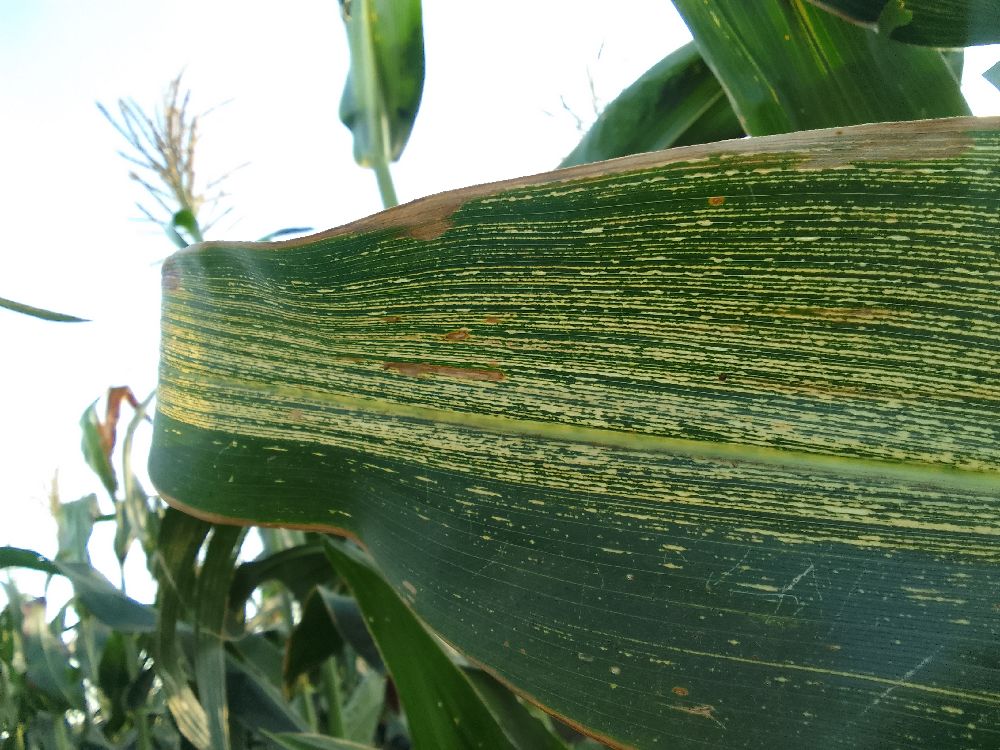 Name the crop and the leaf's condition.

maize, maize streak virus
